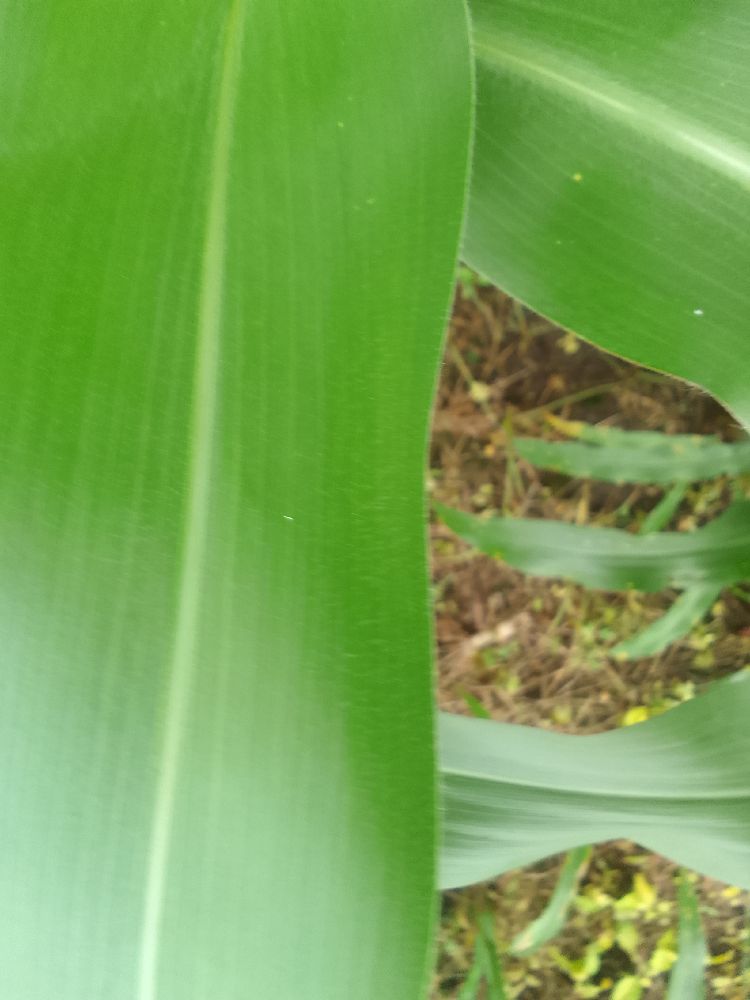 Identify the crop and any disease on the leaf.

maize, healthy
